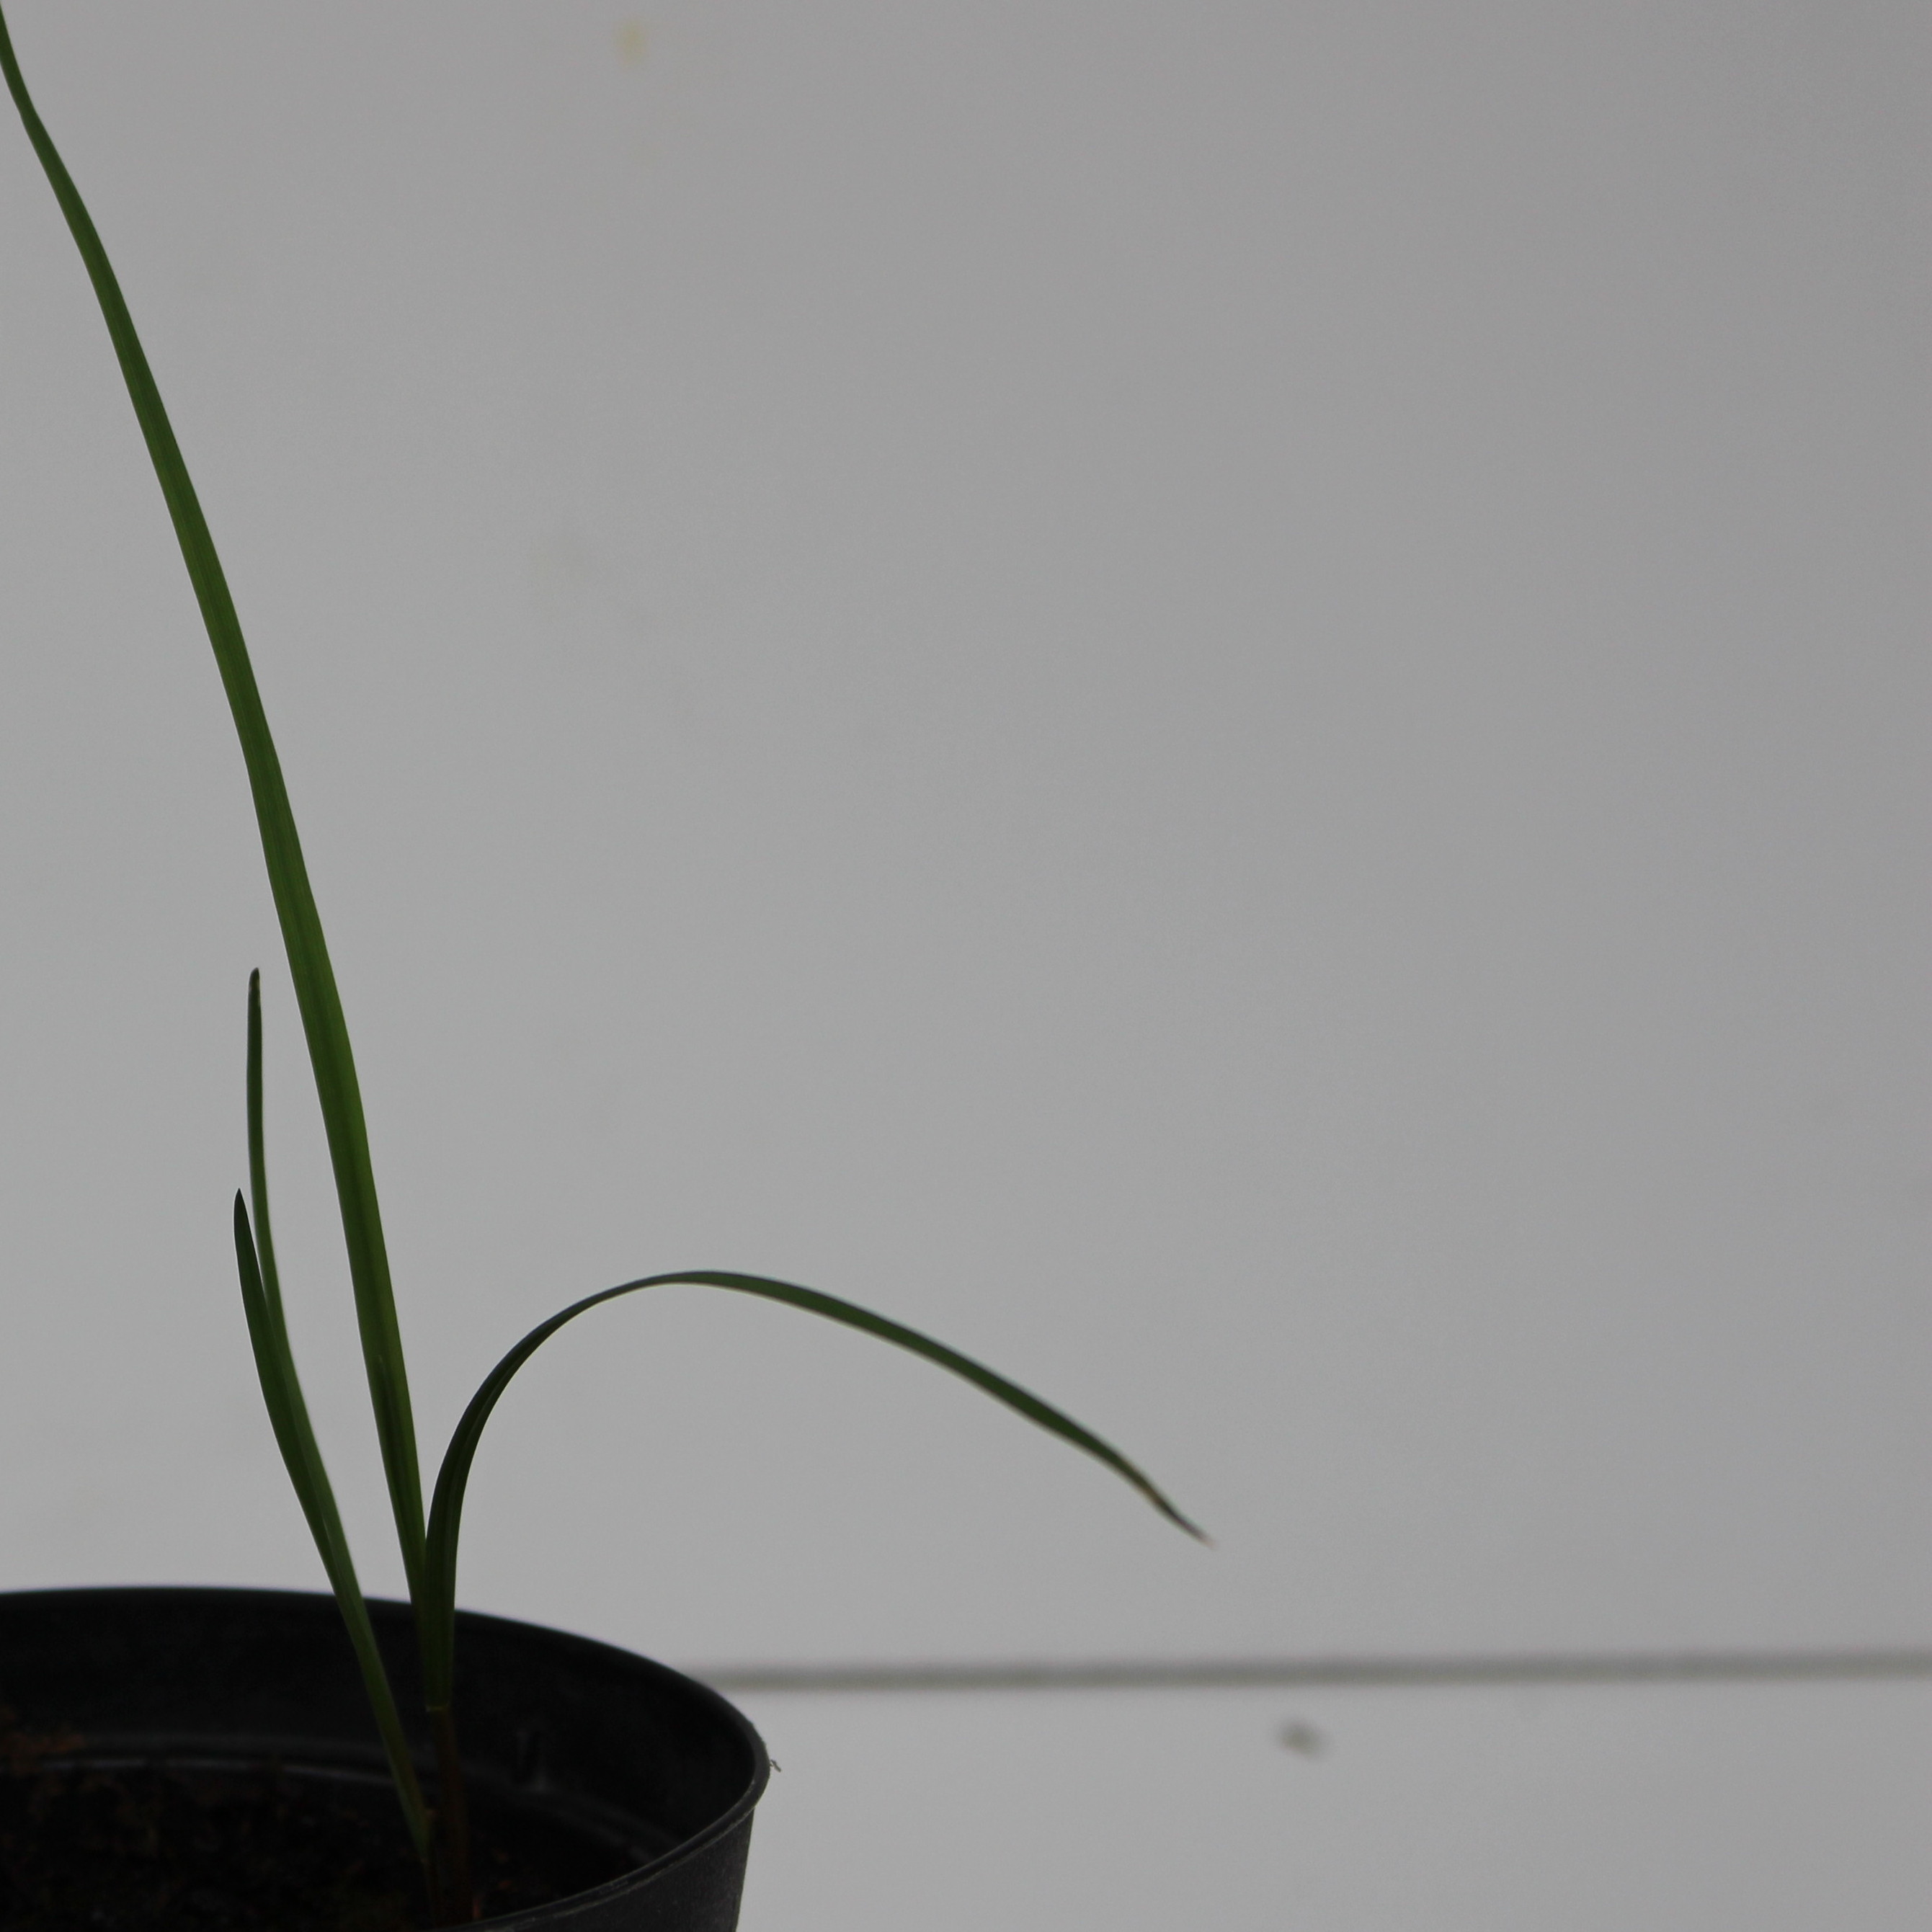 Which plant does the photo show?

Lolium multiflorum
